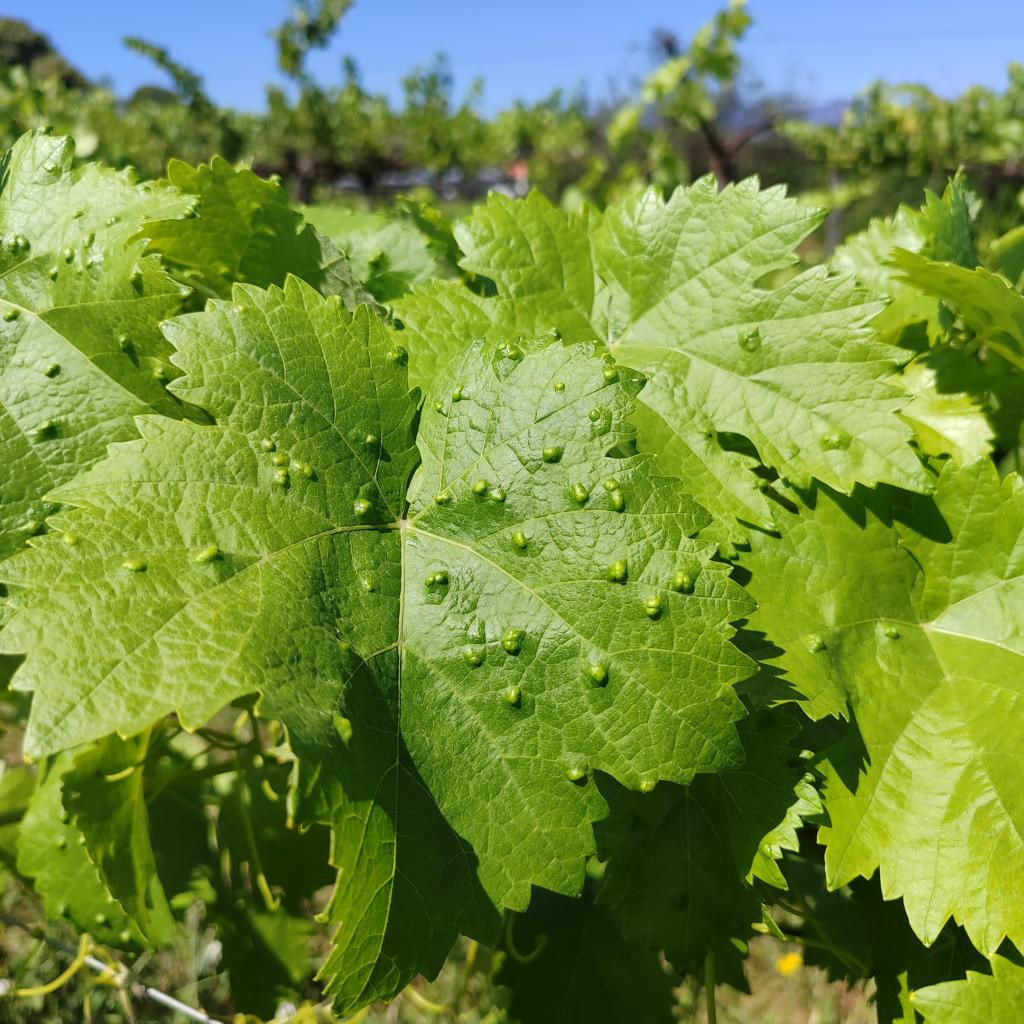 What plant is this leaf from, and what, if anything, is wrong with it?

grapevine, erineum mite
